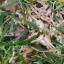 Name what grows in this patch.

grass
